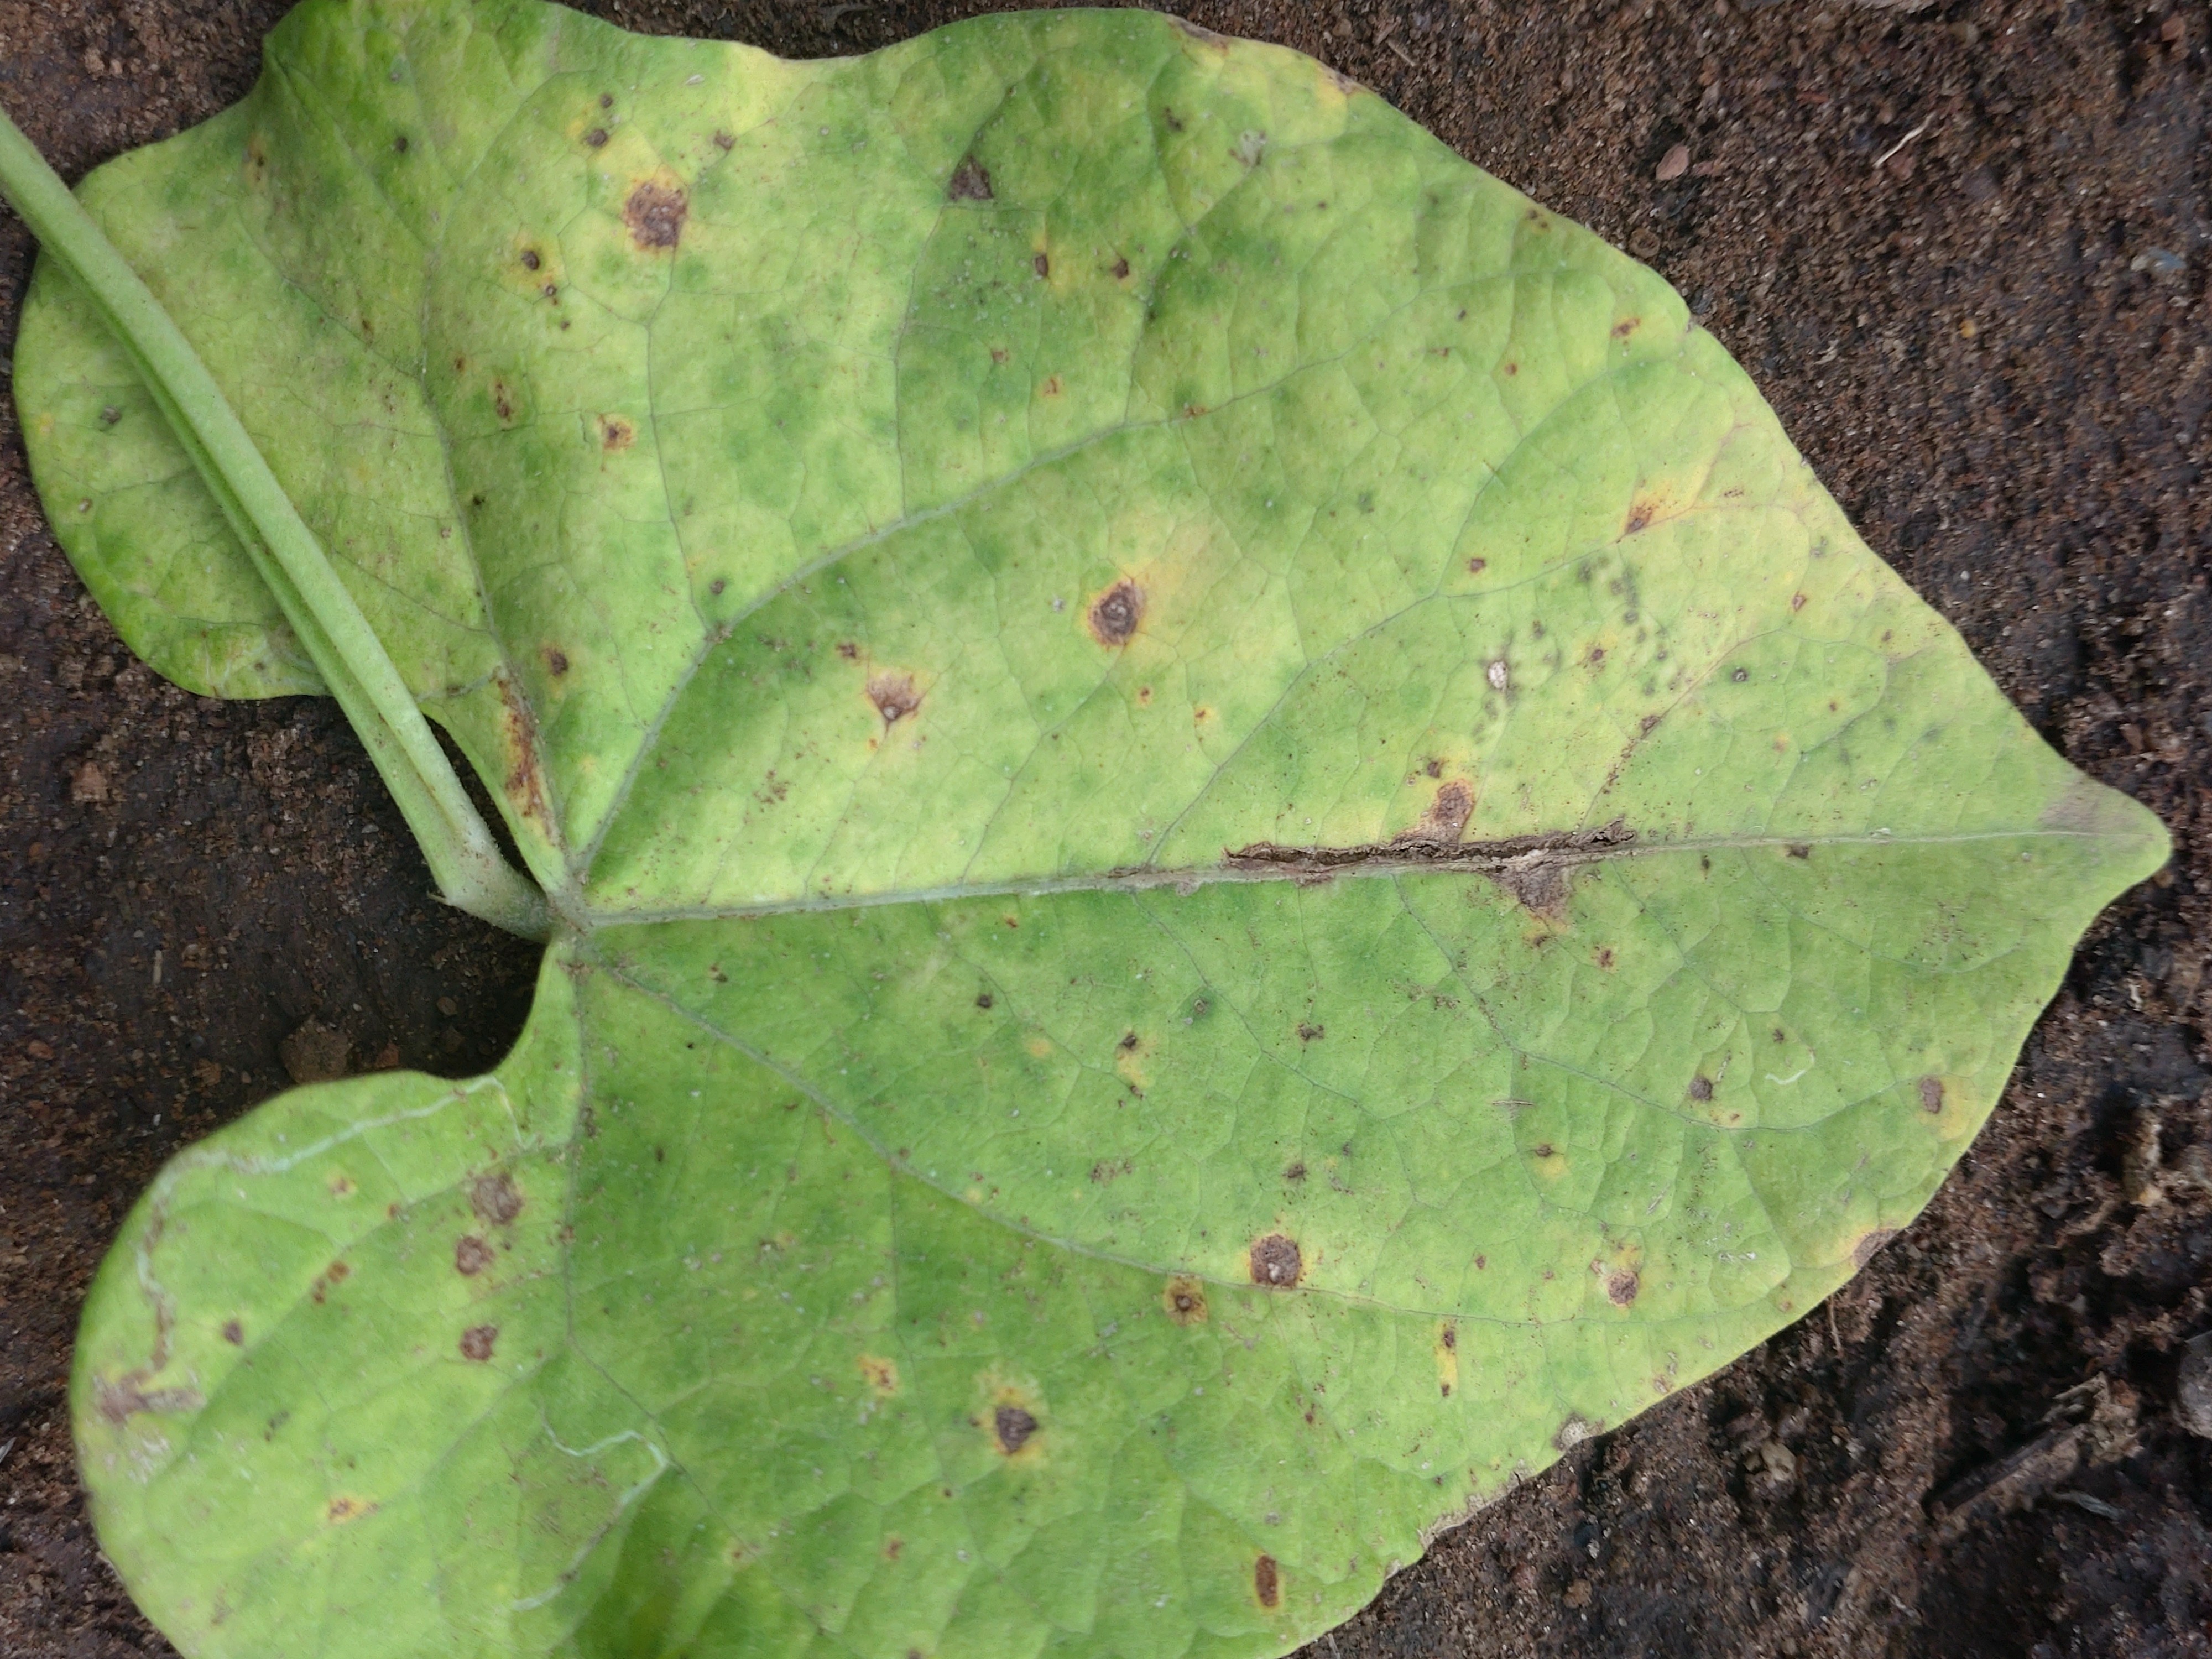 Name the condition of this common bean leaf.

anthracnose
